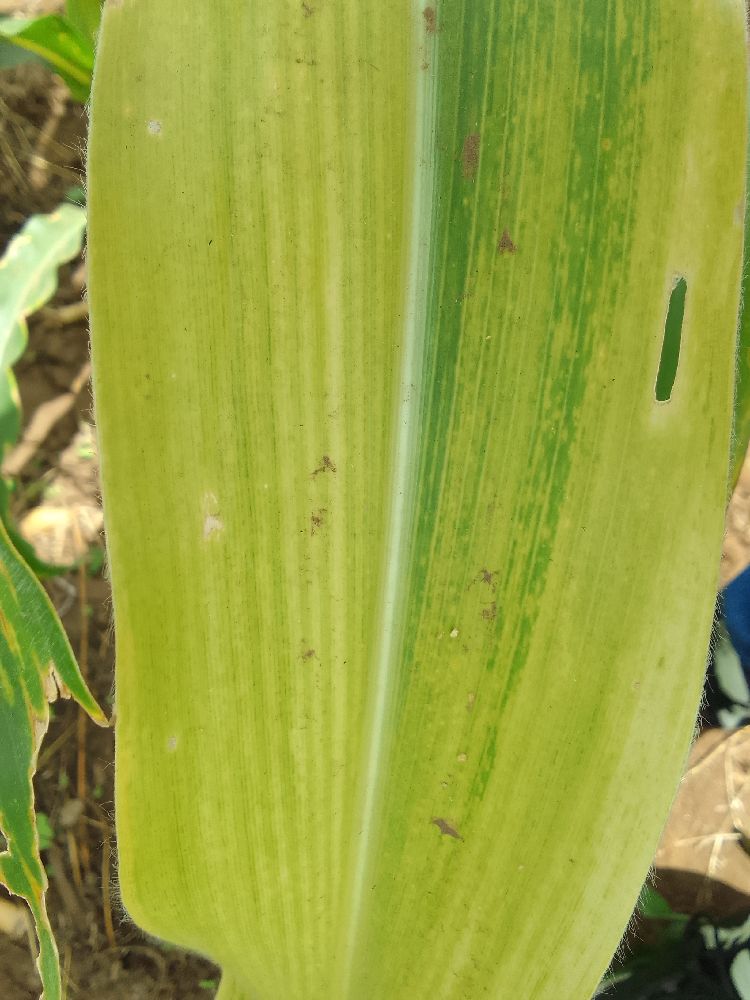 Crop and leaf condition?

maize, maize lethal necrosis
